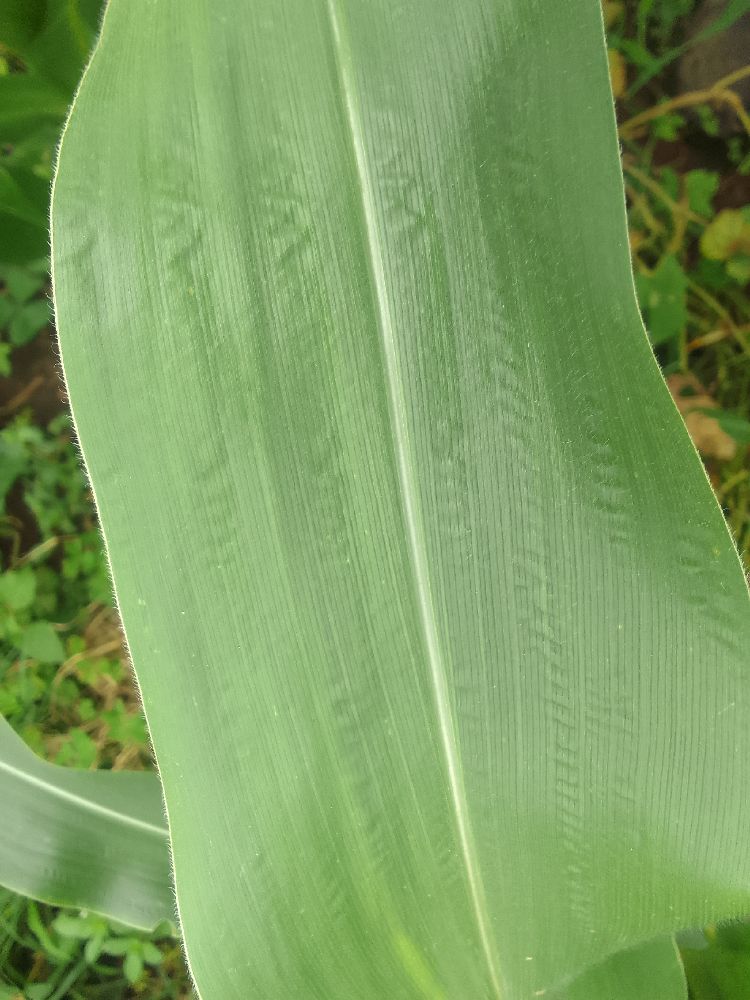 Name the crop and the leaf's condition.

maize, healthy
